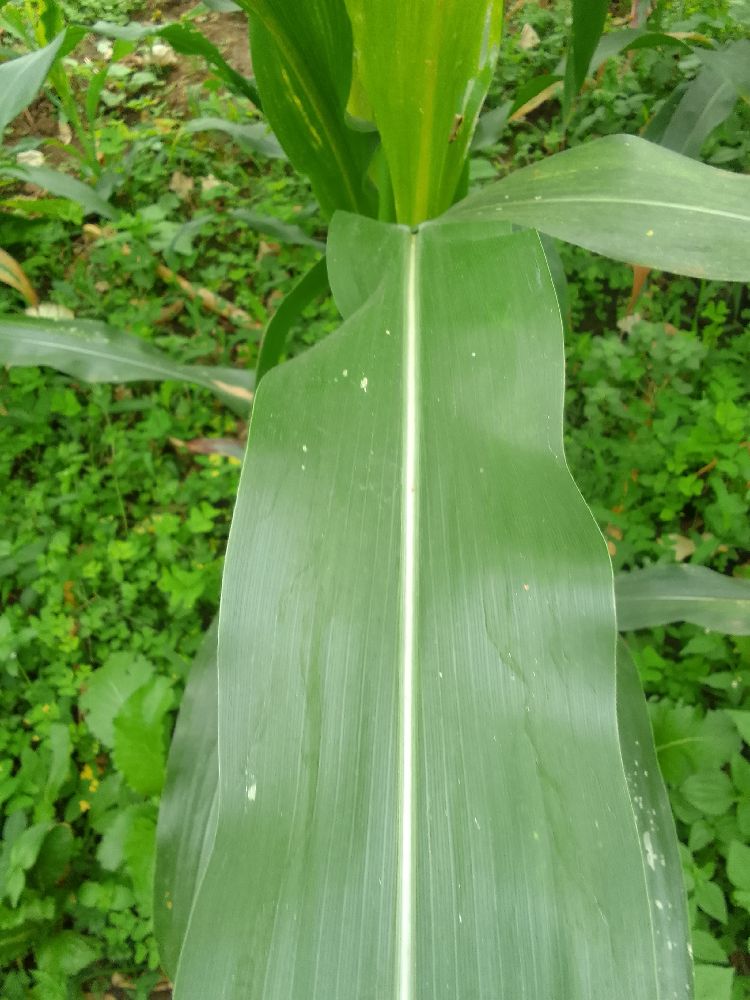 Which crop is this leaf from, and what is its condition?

maize, healthy
